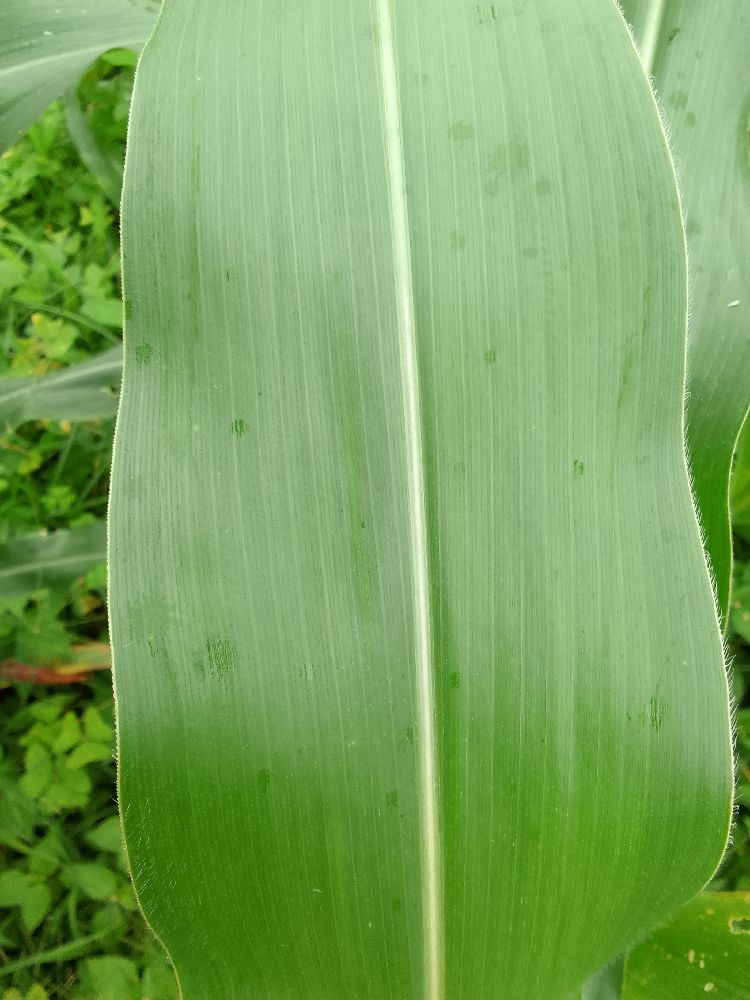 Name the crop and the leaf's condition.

maize, healthy
